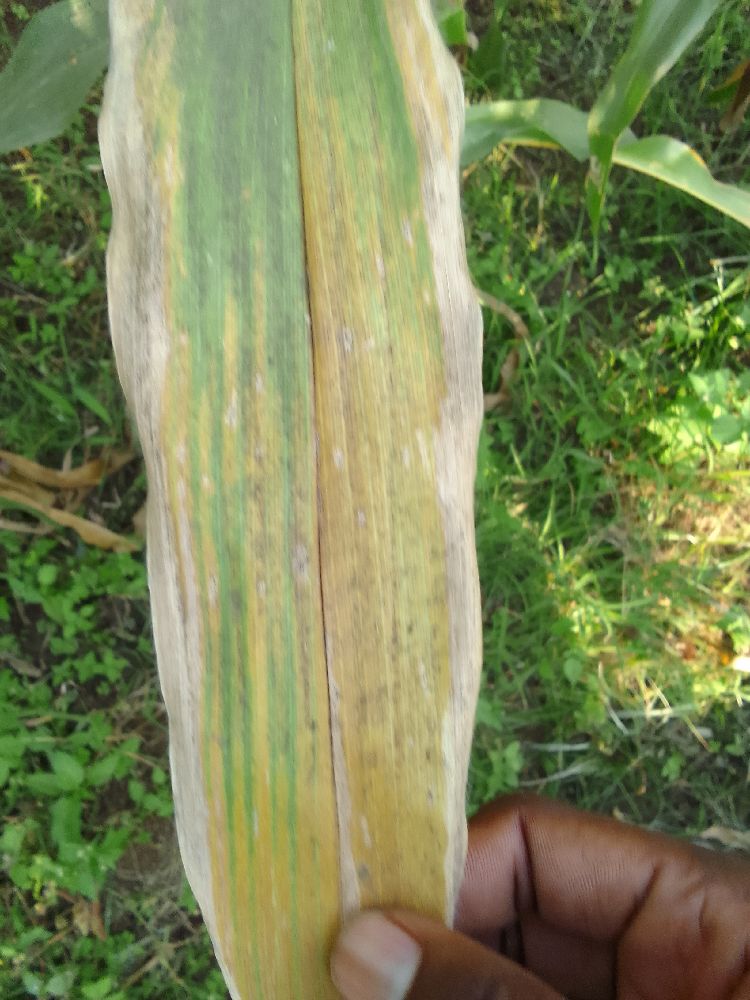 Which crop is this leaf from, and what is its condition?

maize, maize lethal necrosis
